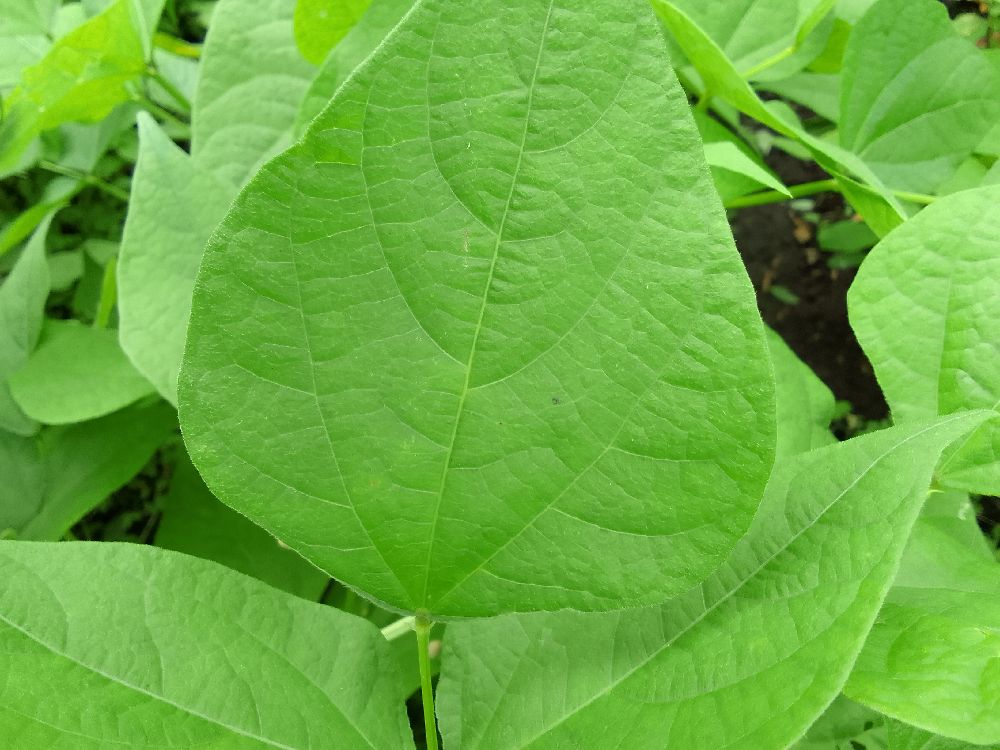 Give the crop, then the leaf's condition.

common bean, healthy
